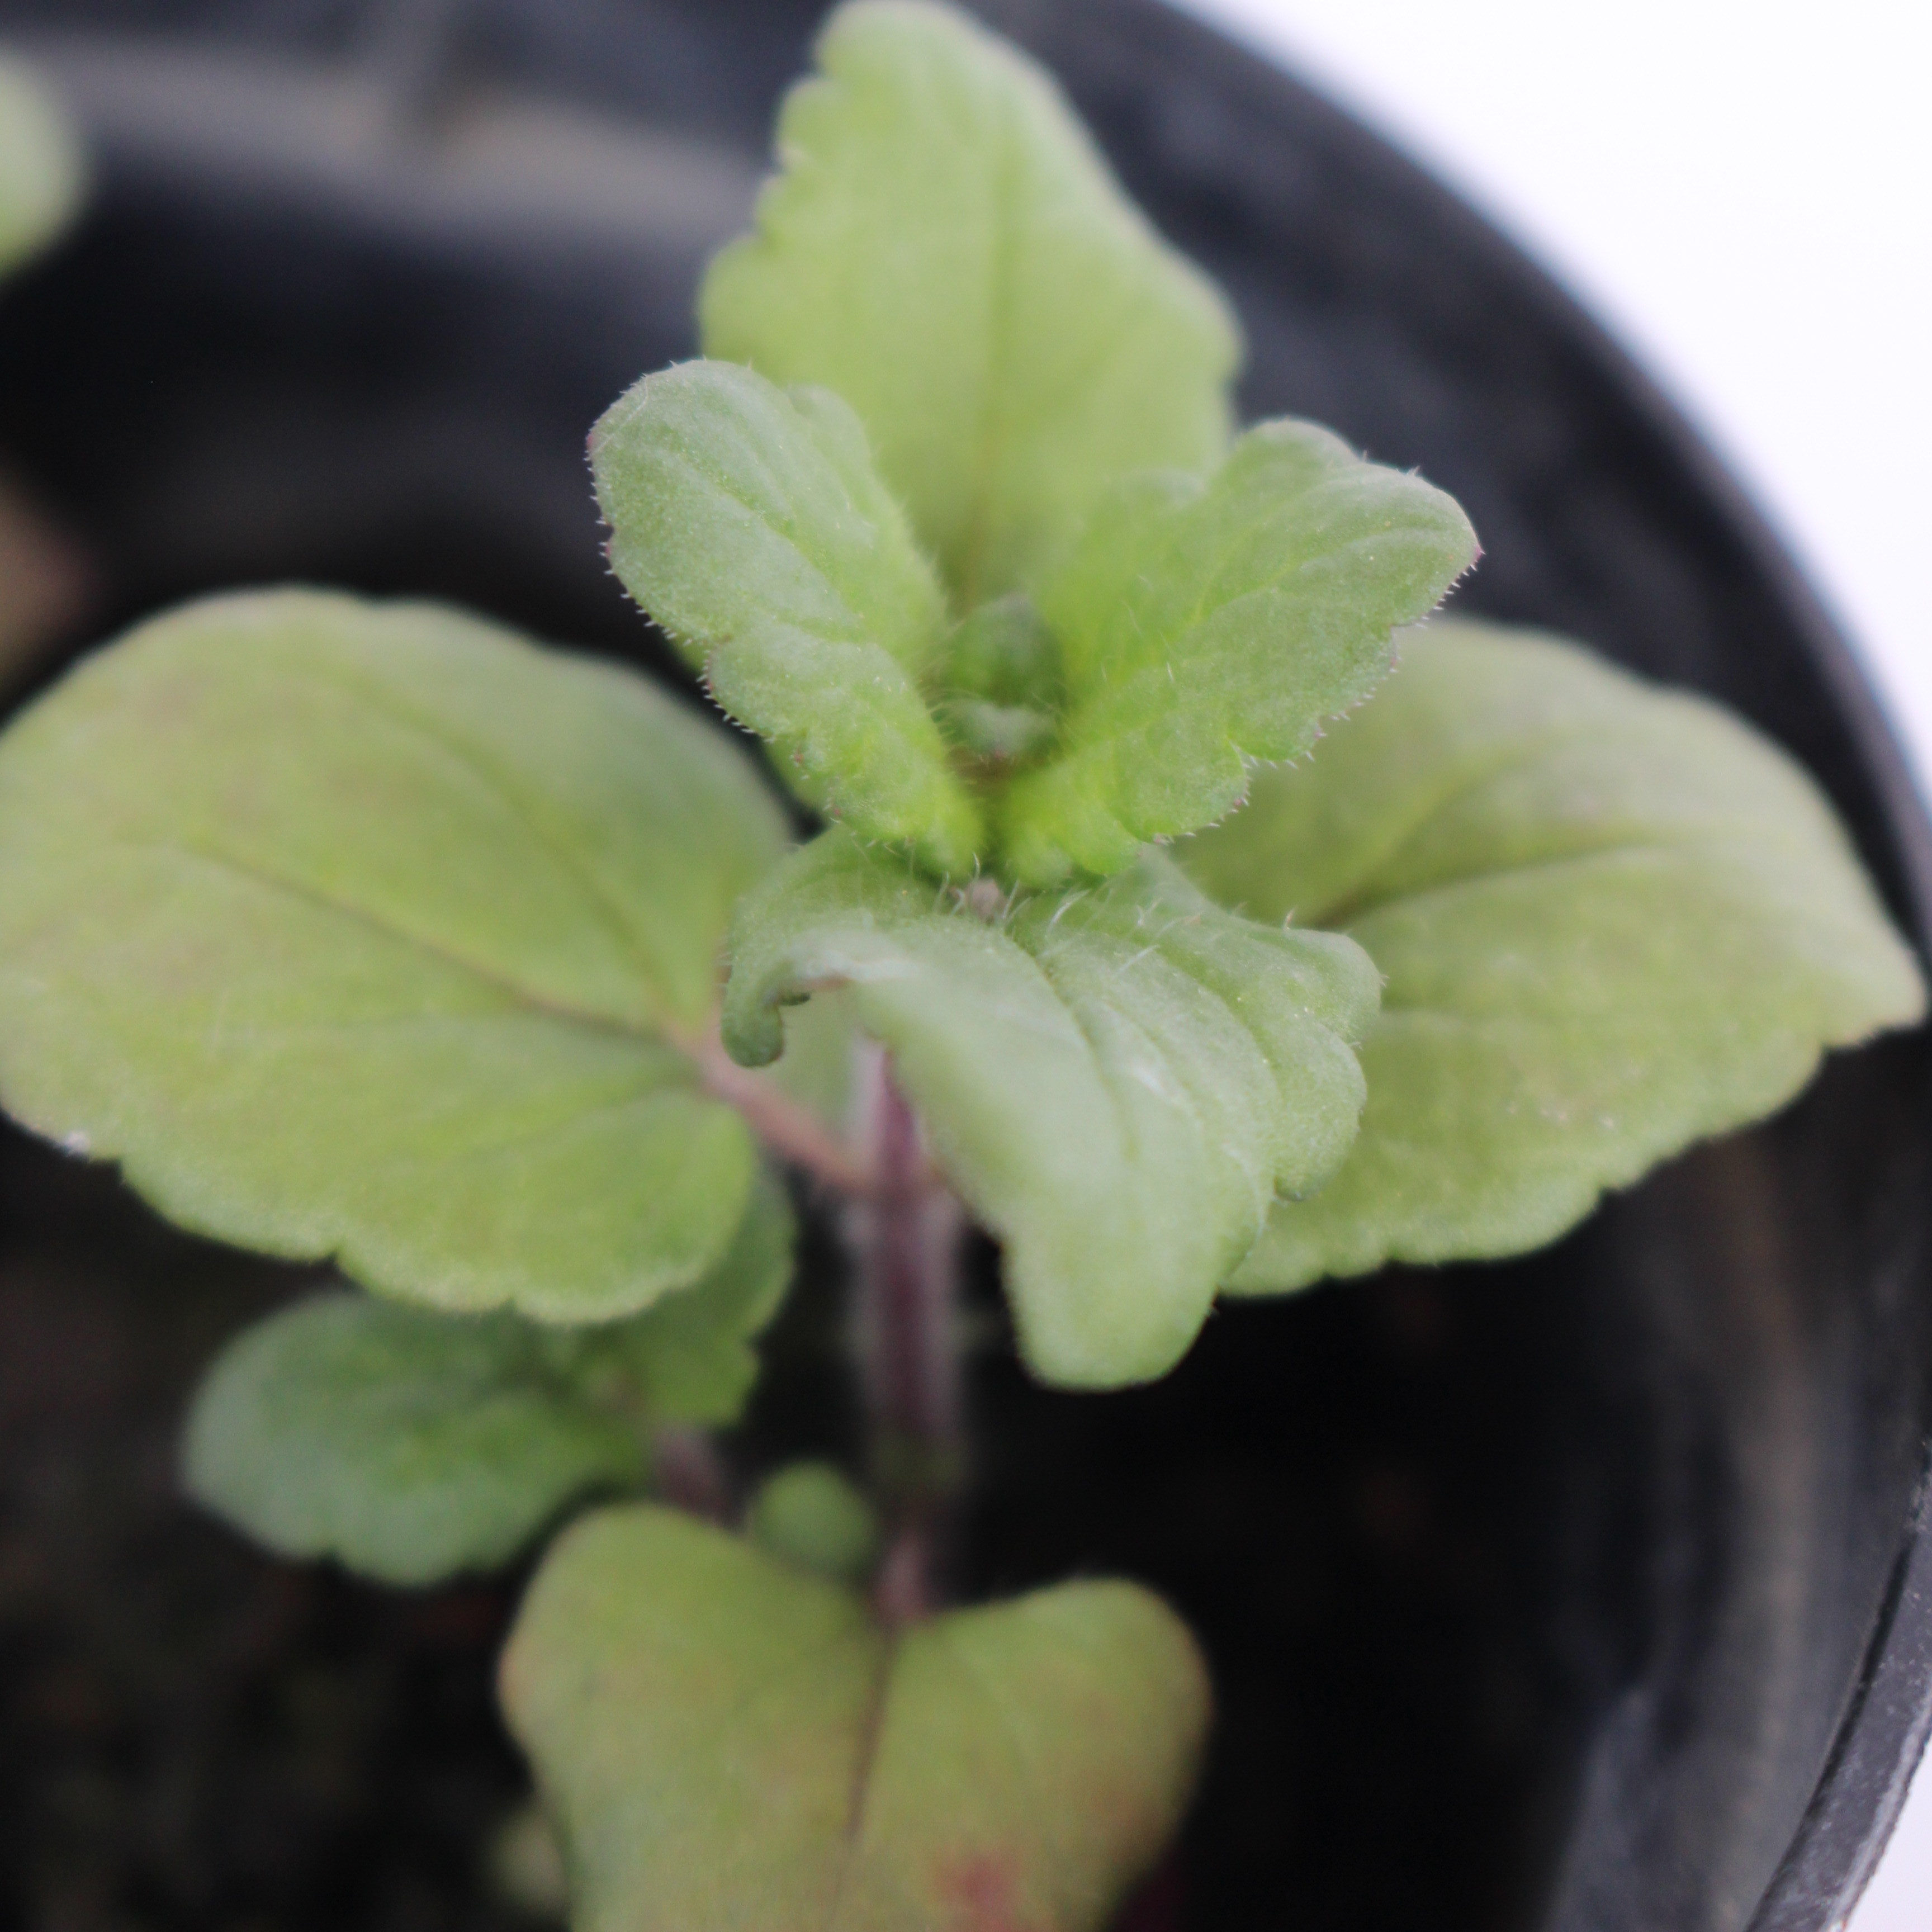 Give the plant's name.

Veronica persica
